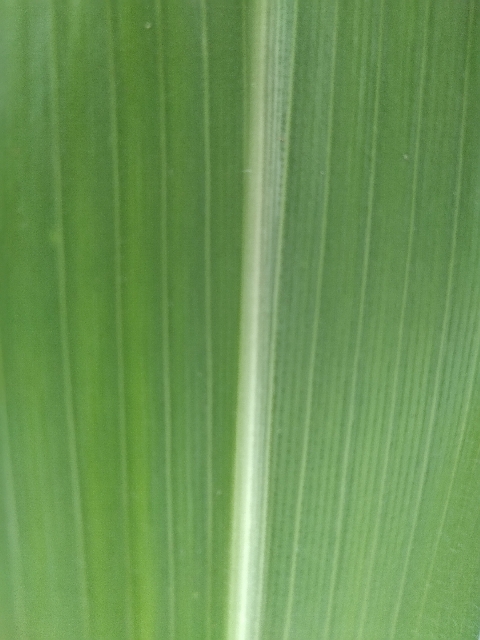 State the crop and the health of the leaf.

maize, healthy
